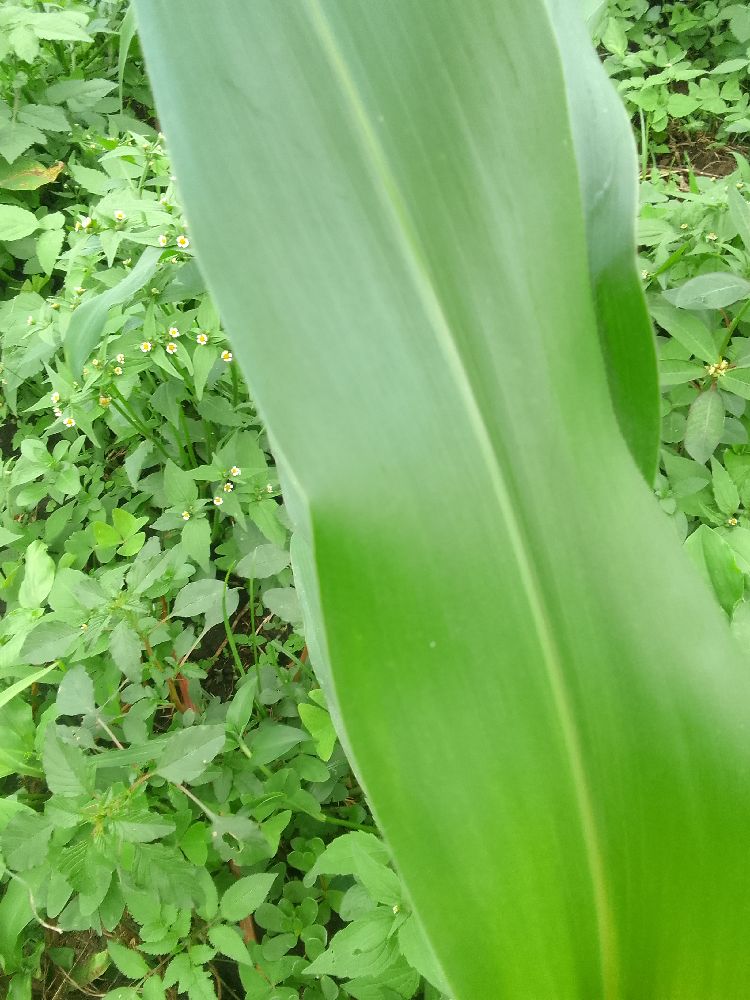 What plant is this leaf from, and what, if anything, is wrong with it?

maize, healthy
